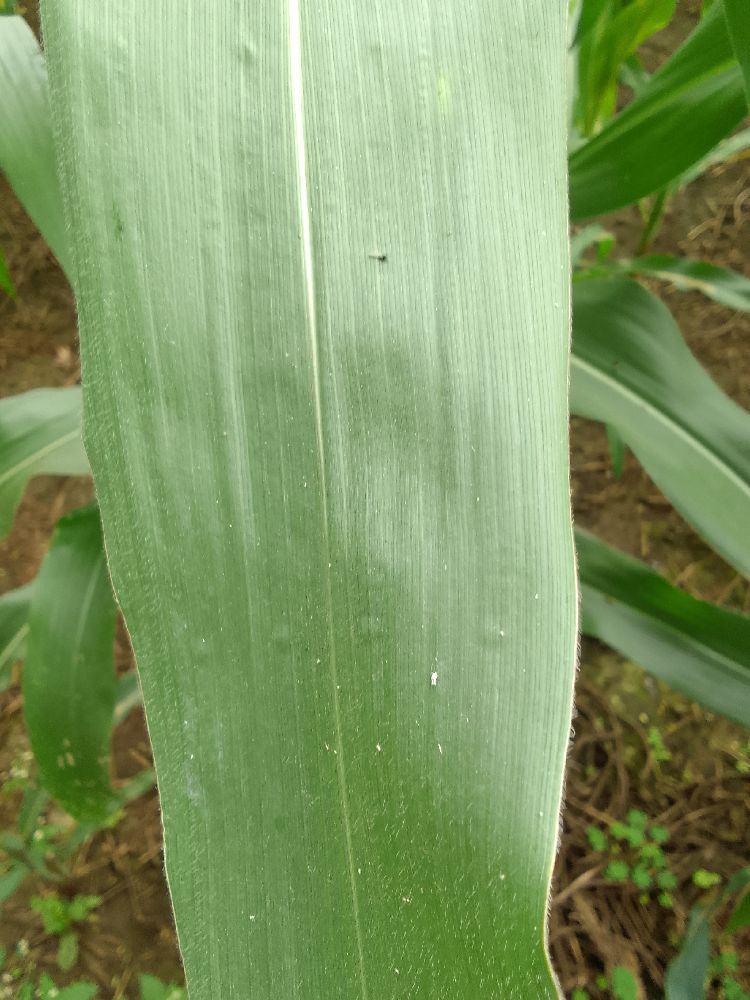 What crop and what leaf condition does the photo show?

maize, healthy
